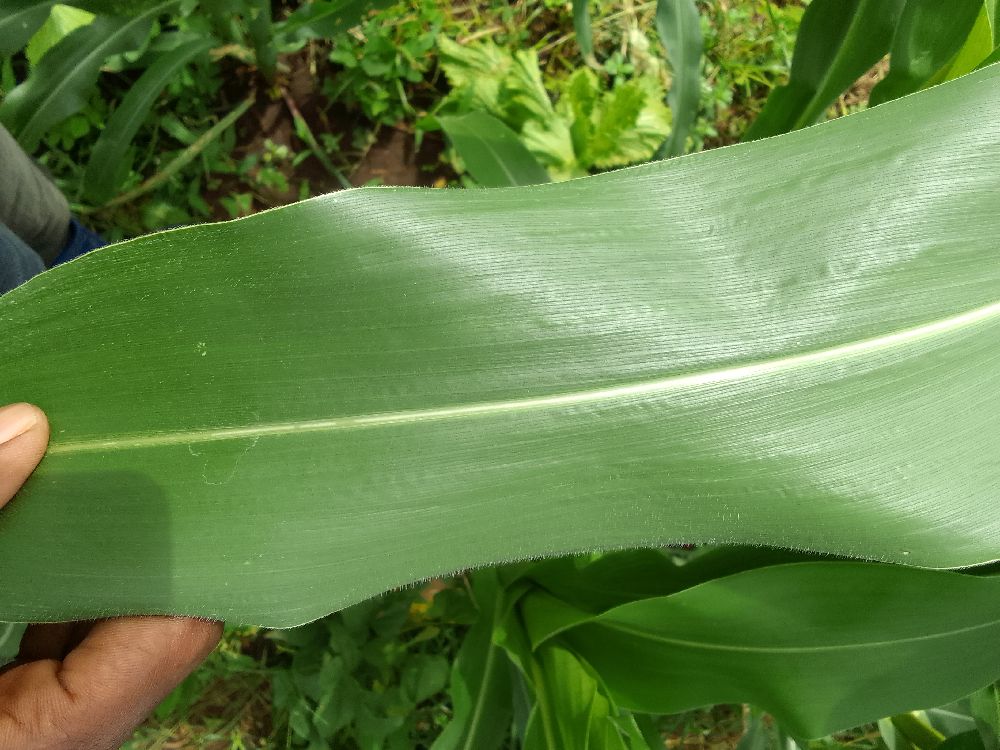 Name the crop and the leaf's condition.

maize, healthy
